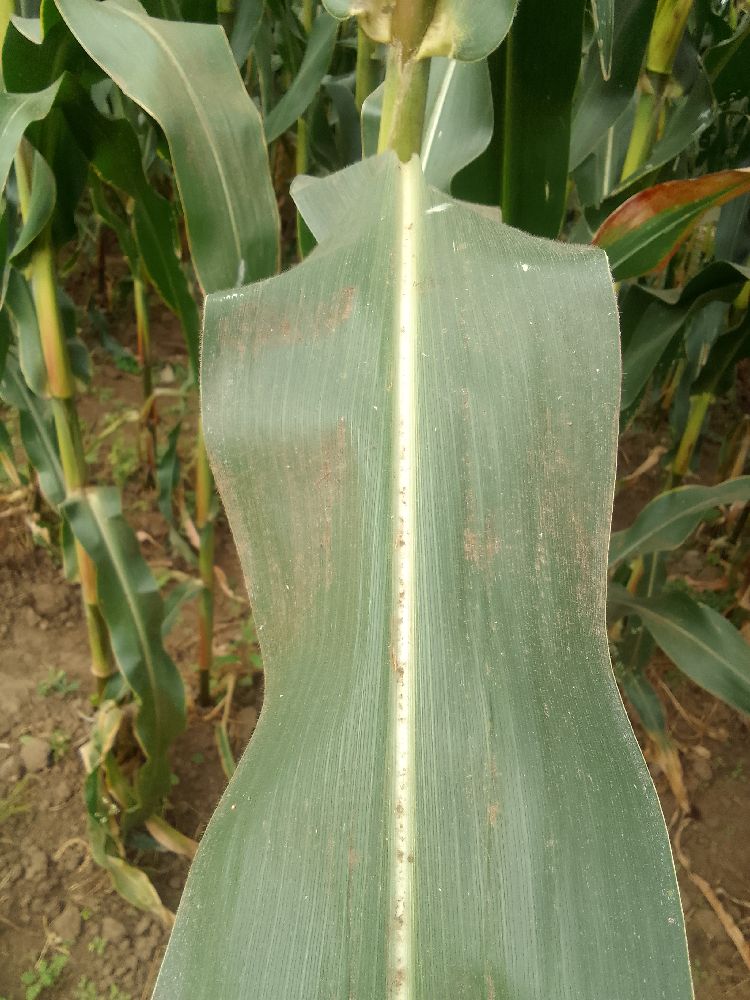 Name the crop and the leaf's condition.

maize, healthy
